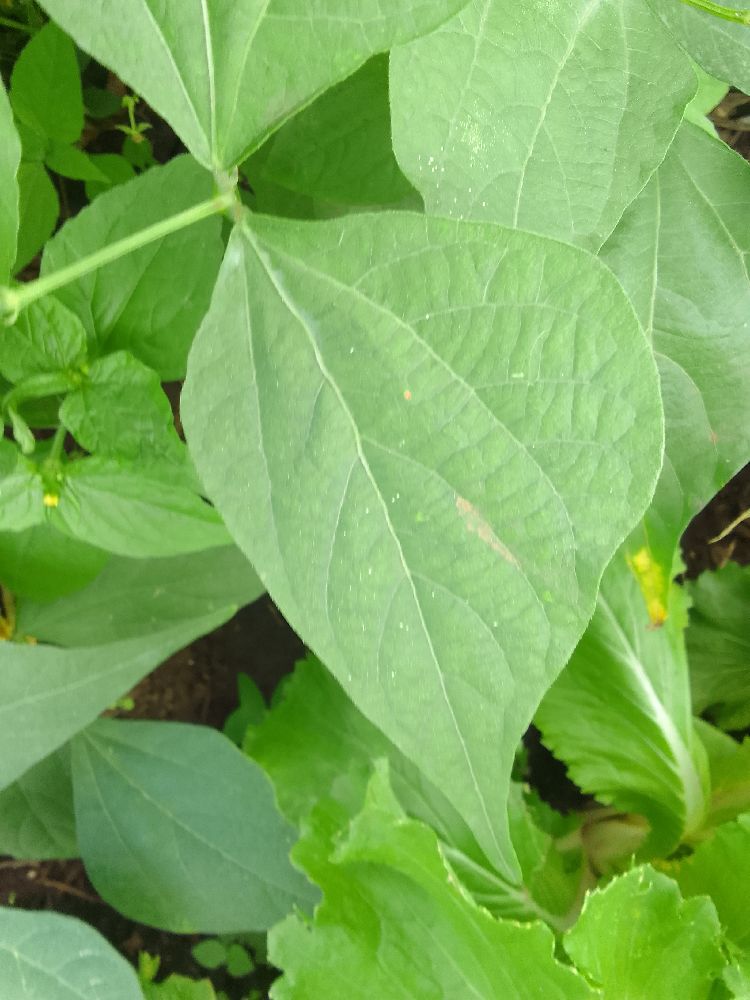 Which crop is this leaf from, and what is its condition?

common bean, healthy
